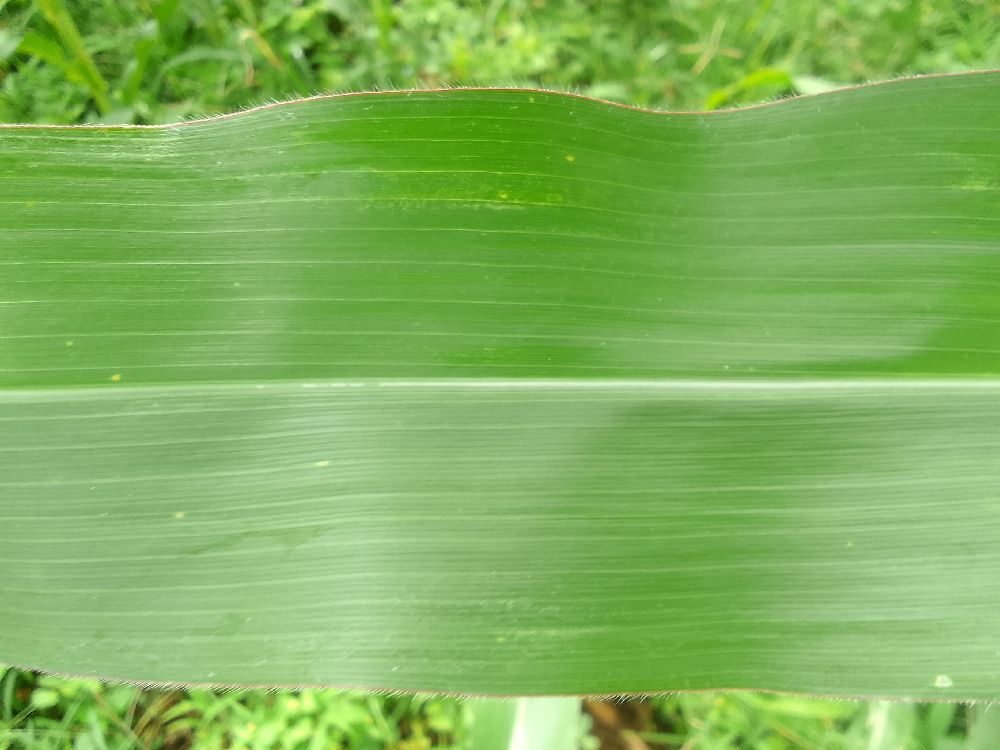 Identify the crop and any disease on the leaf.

maize, healthy
